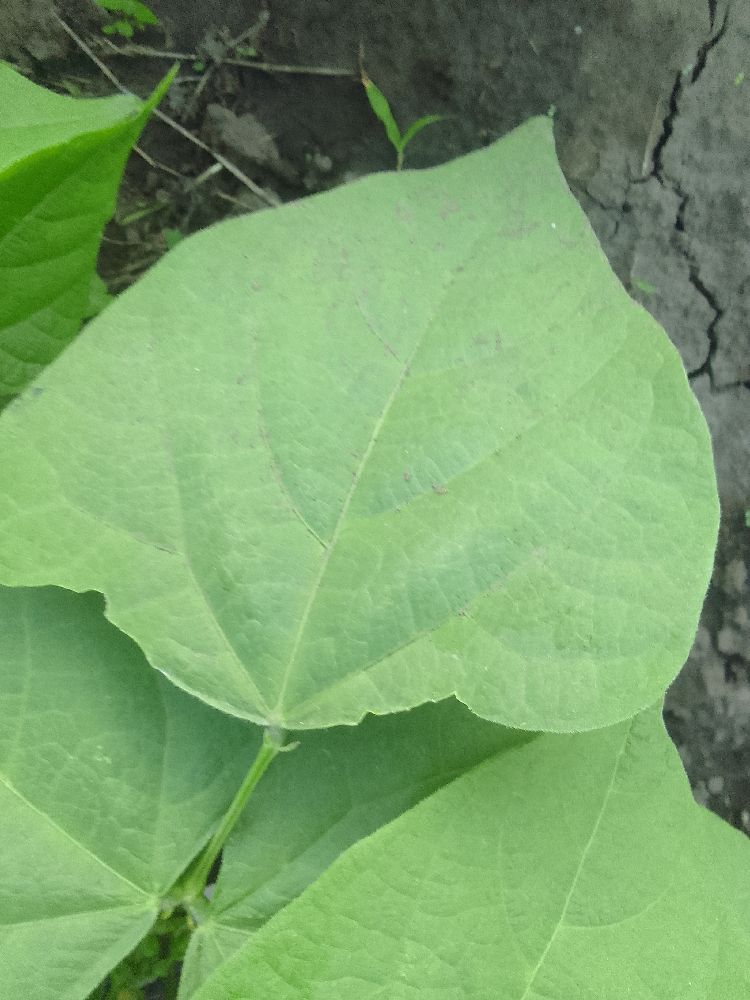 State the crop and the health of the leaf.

common bean, healthy
